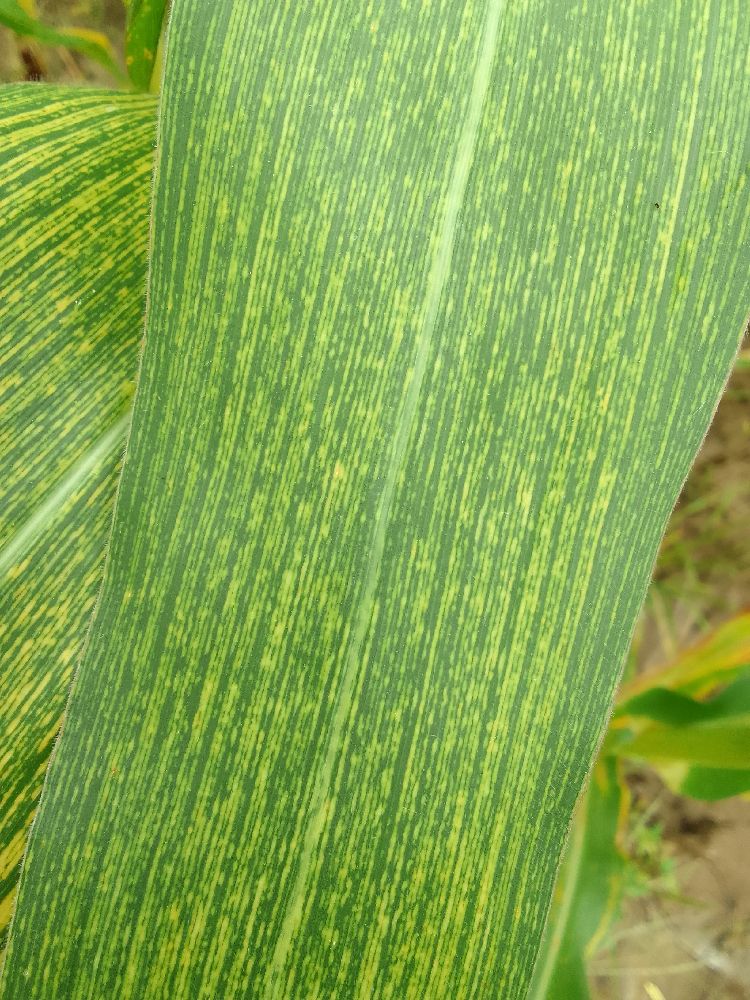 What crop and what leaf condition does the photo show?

maize, maize streak virus
